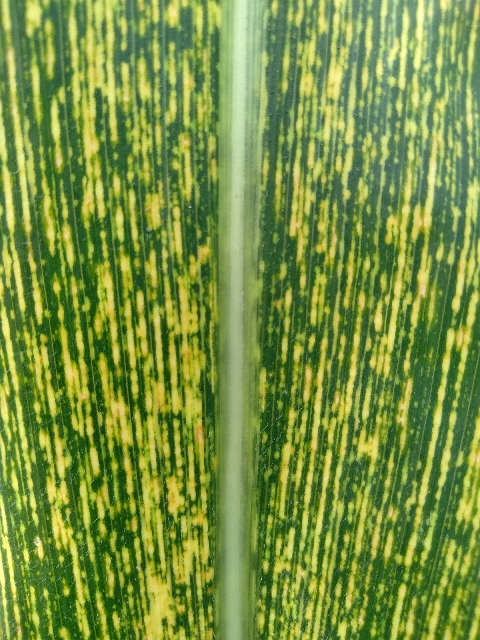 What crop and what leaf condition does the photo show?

maize, maize streak virus
